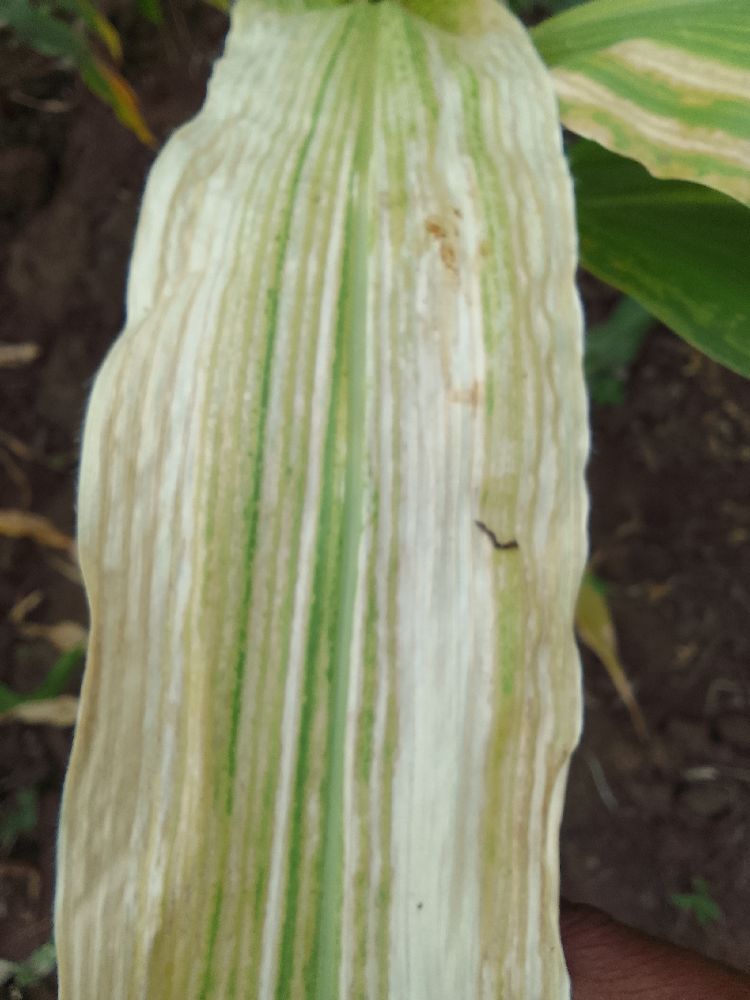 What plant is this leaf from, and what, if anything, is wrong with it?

maize, maize lethal necrosis
